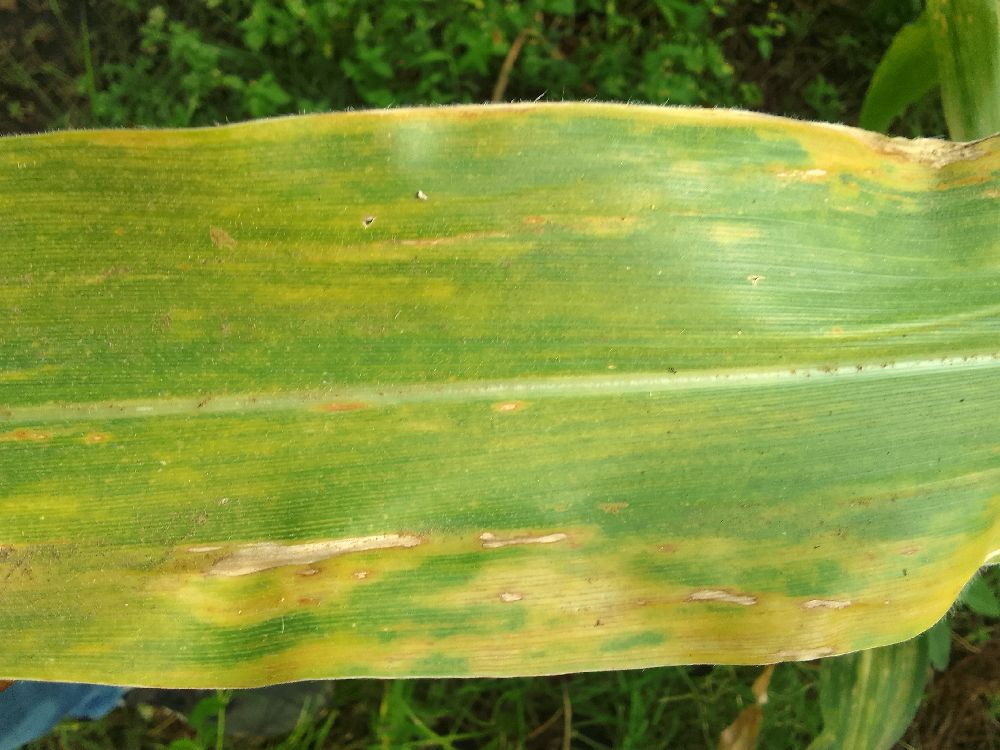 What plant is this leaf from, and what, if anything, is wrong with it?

maize, maize lethal necrosis
